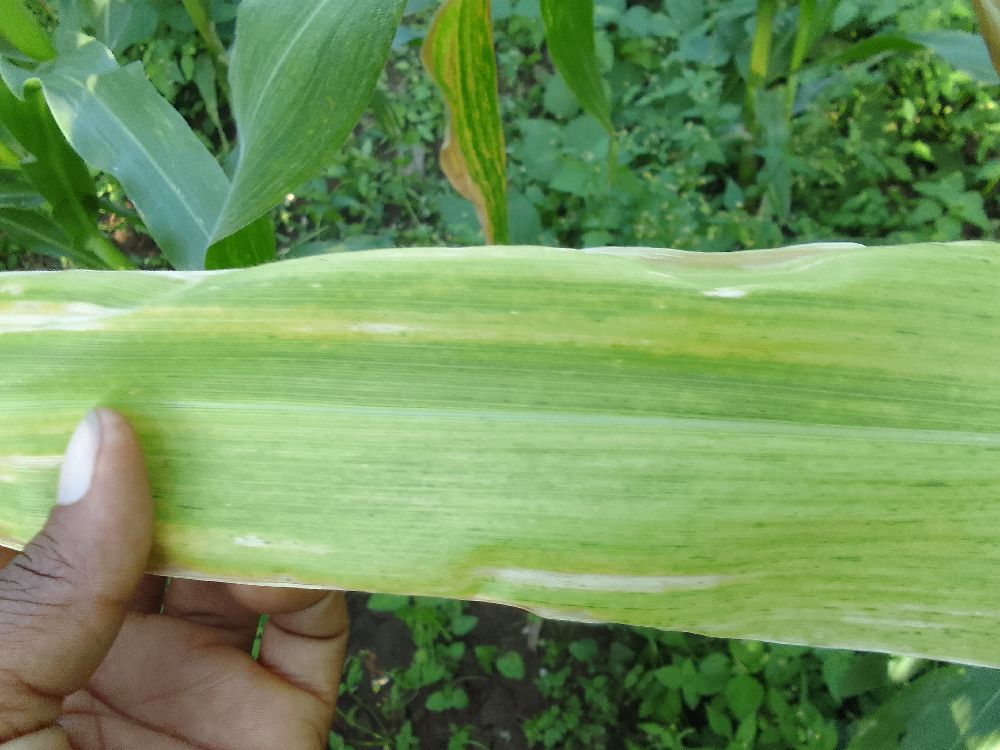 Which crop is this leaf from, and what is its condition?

maize, maize lethal necrosis
